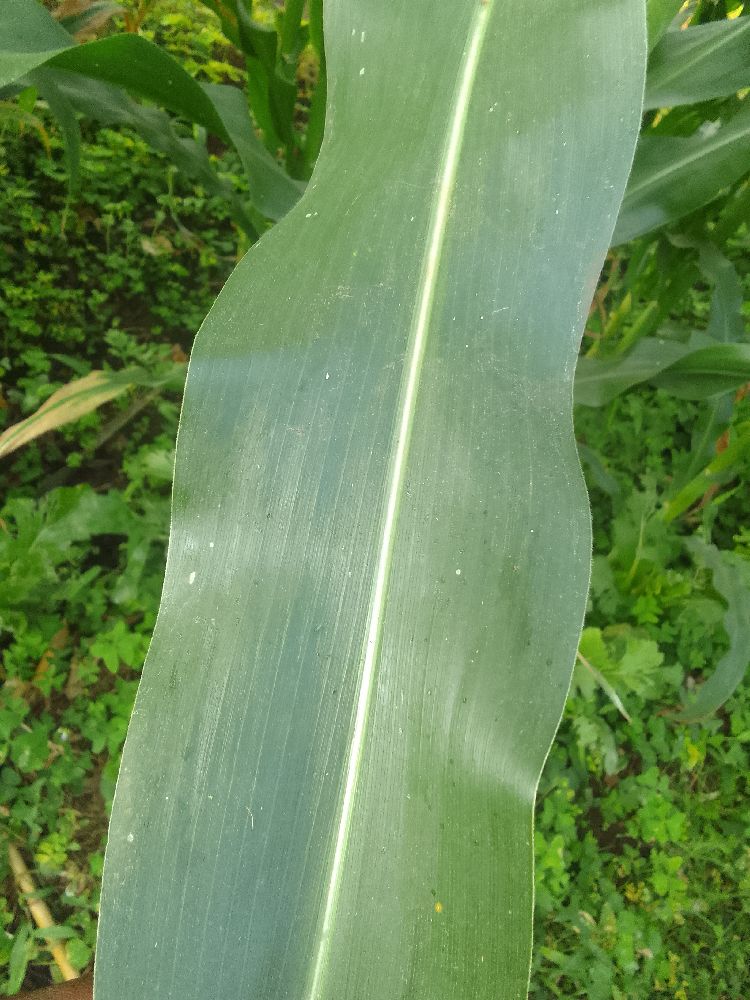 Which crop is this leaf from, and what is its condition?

maize, healthy
